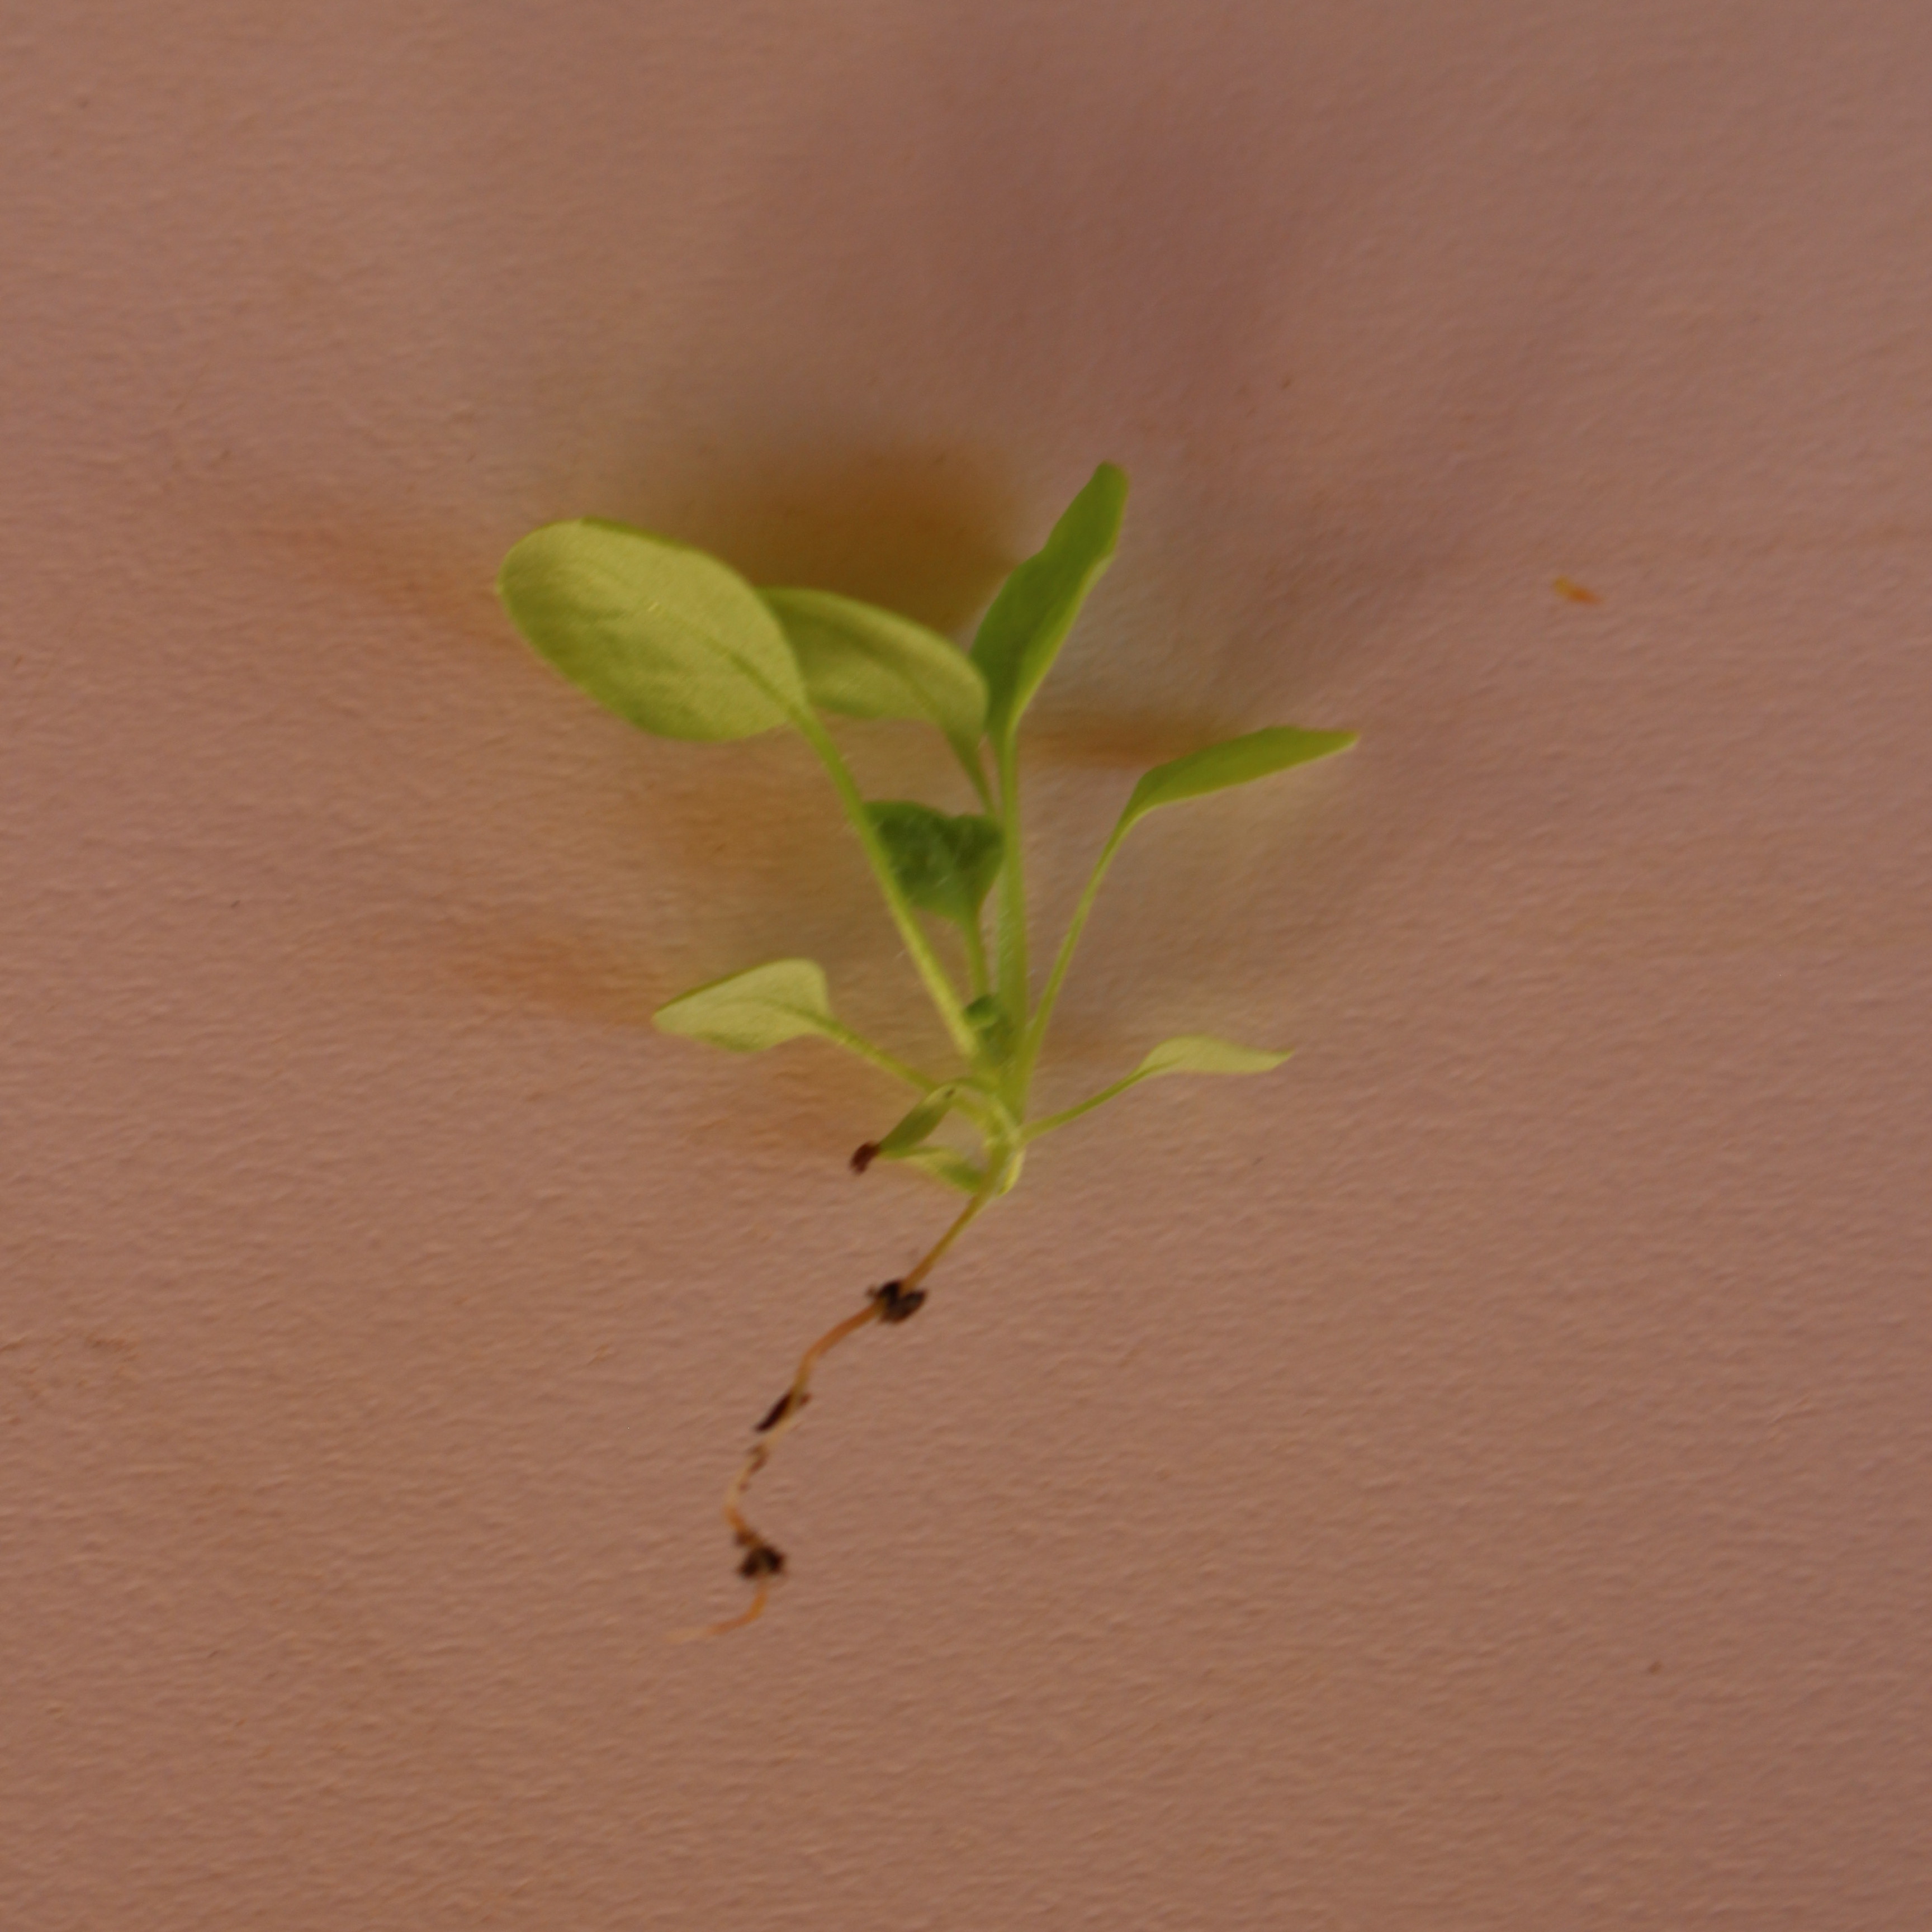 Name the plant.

Papaver rhoeas
